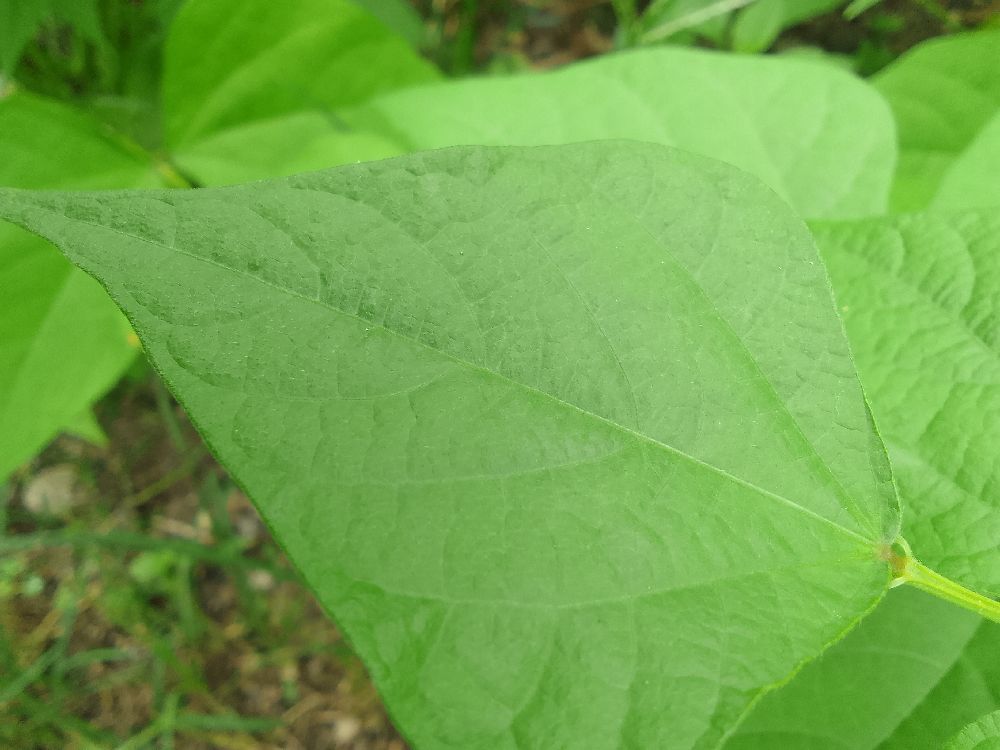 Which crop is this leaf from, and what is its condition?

common bean, healthy
